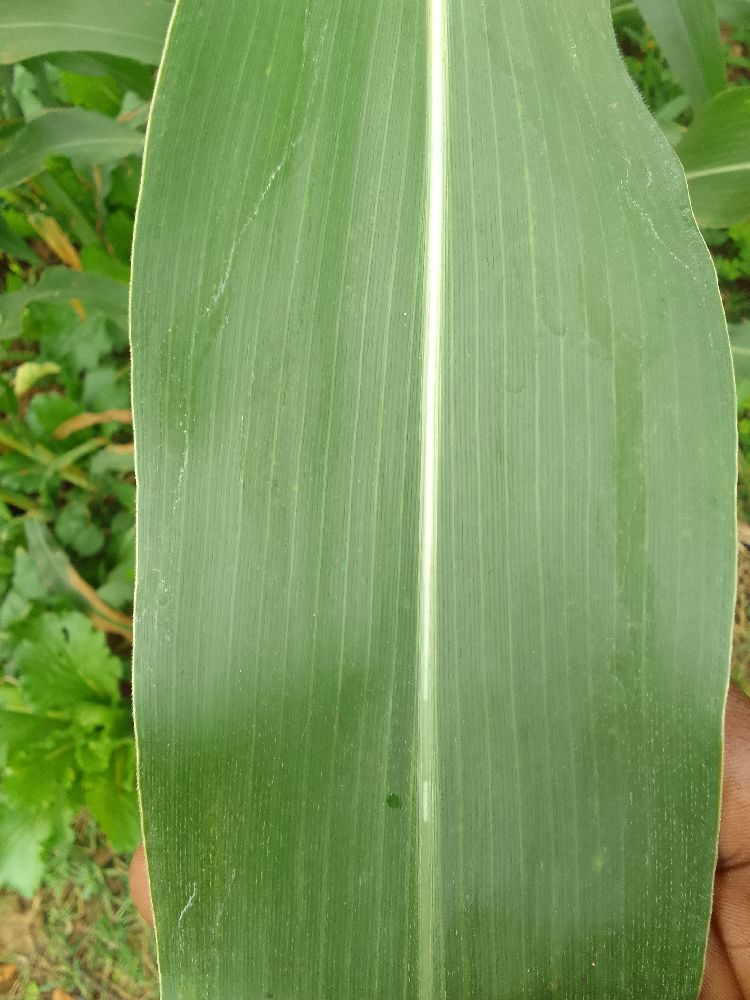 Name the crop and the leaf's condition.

maize, healthy
